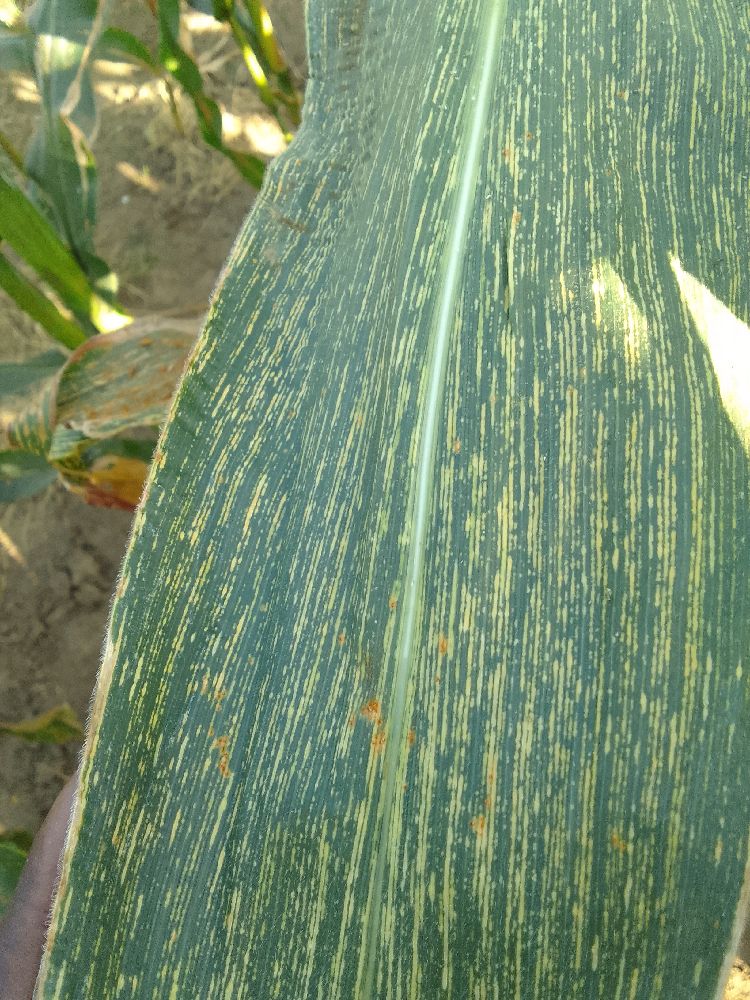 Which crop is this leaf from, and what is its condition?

maize, healthy
